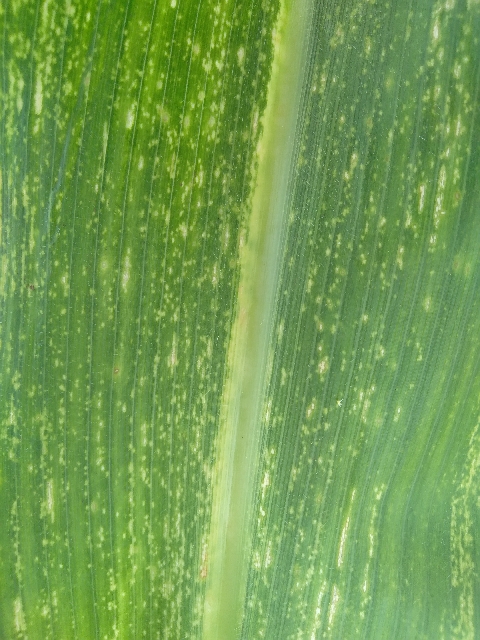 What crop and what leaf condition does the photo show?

maize, maize lethal necrosis
